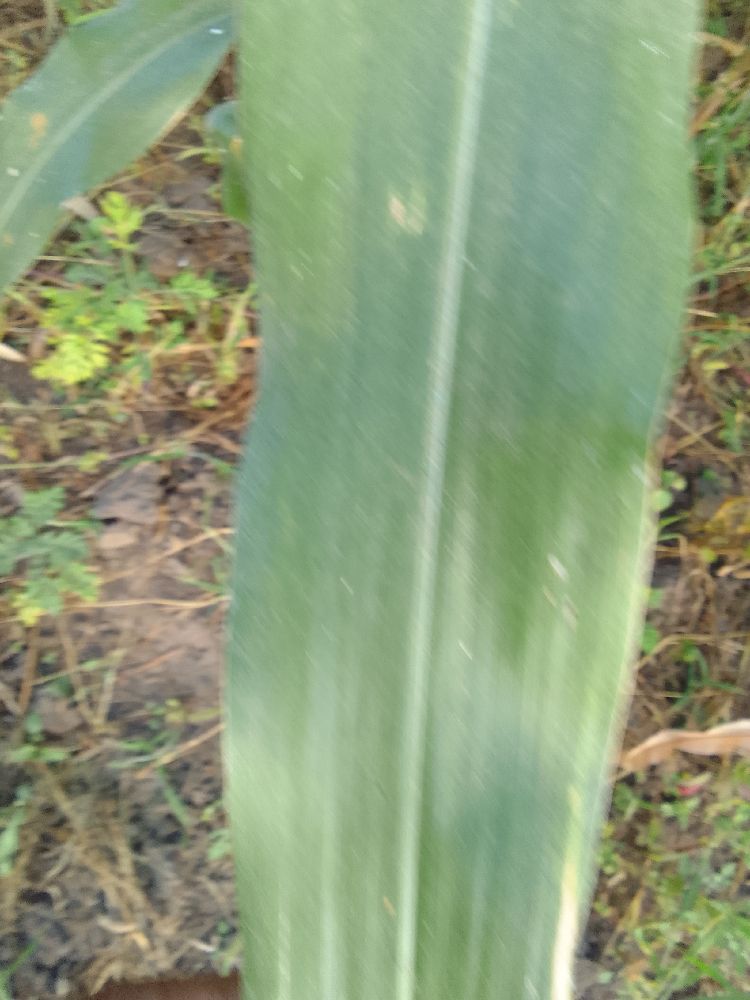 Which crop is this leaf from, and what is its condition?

maize, healthy
